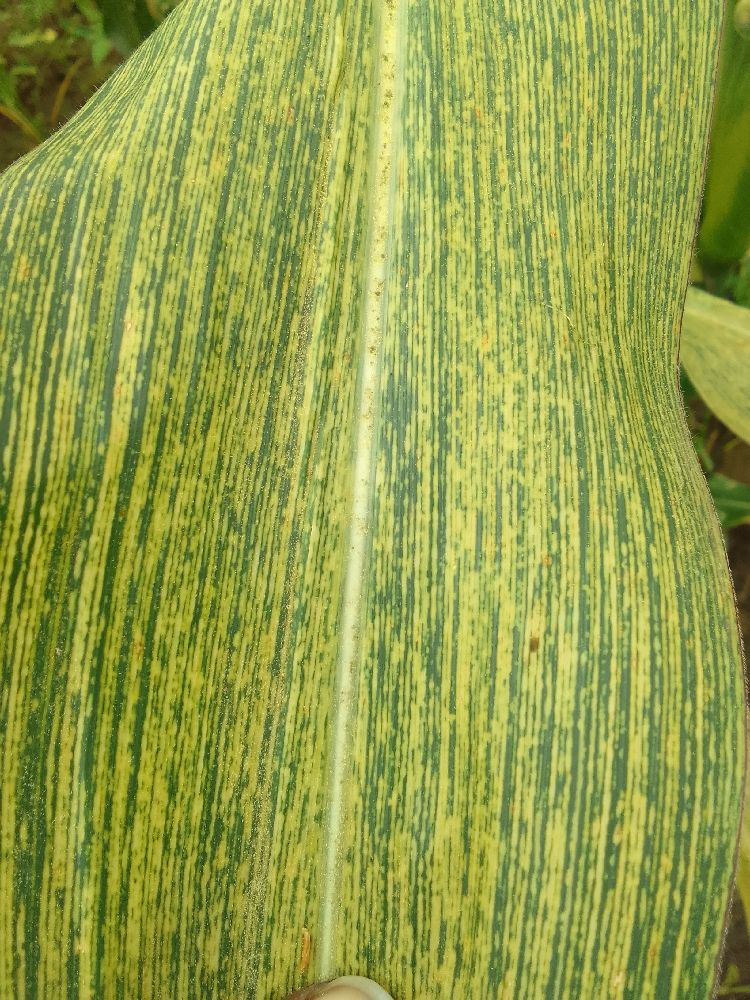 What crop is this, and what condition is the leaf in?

maize, maize streak virus
